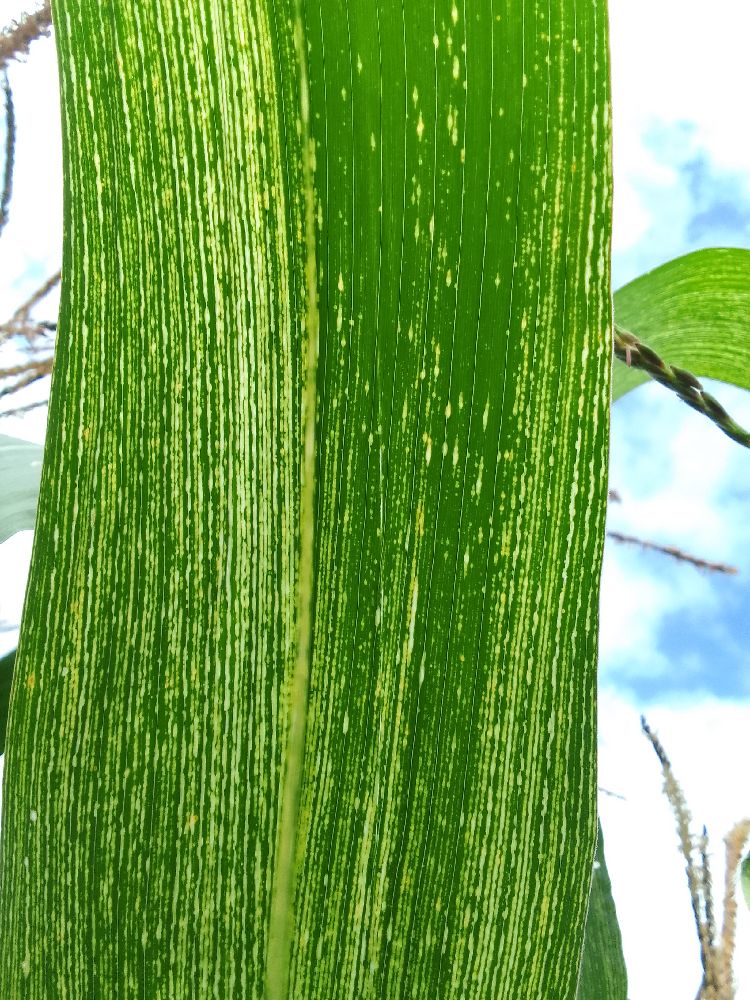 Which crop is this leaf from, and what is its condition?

maize, maize streak virus
